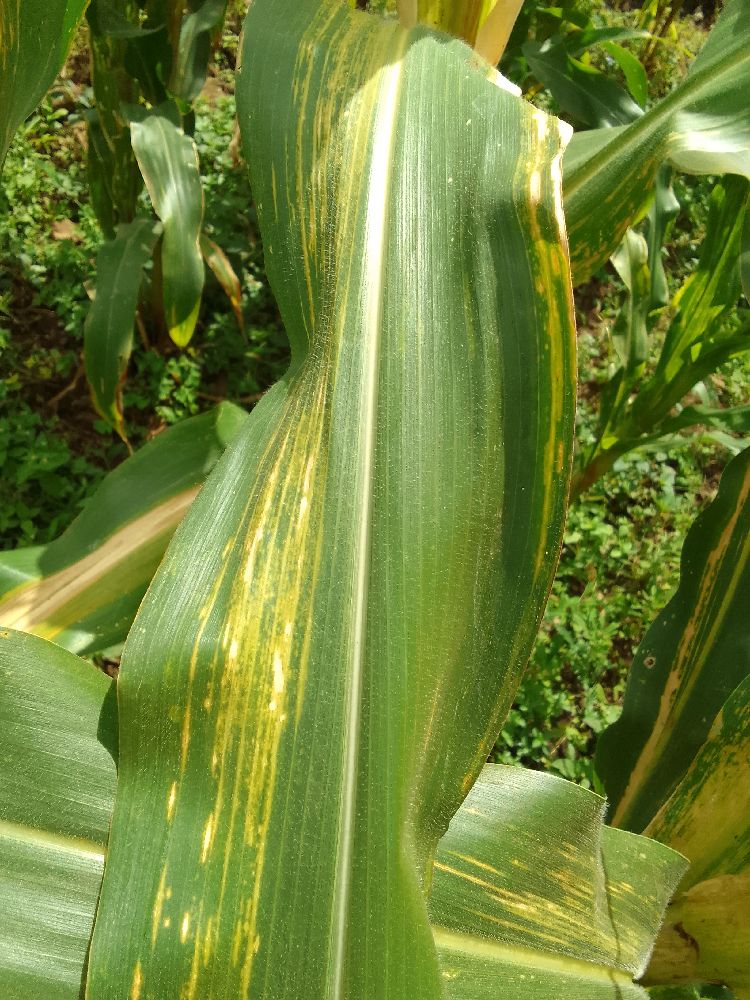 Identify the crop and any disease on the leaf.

maize, maize lethal necrosis
